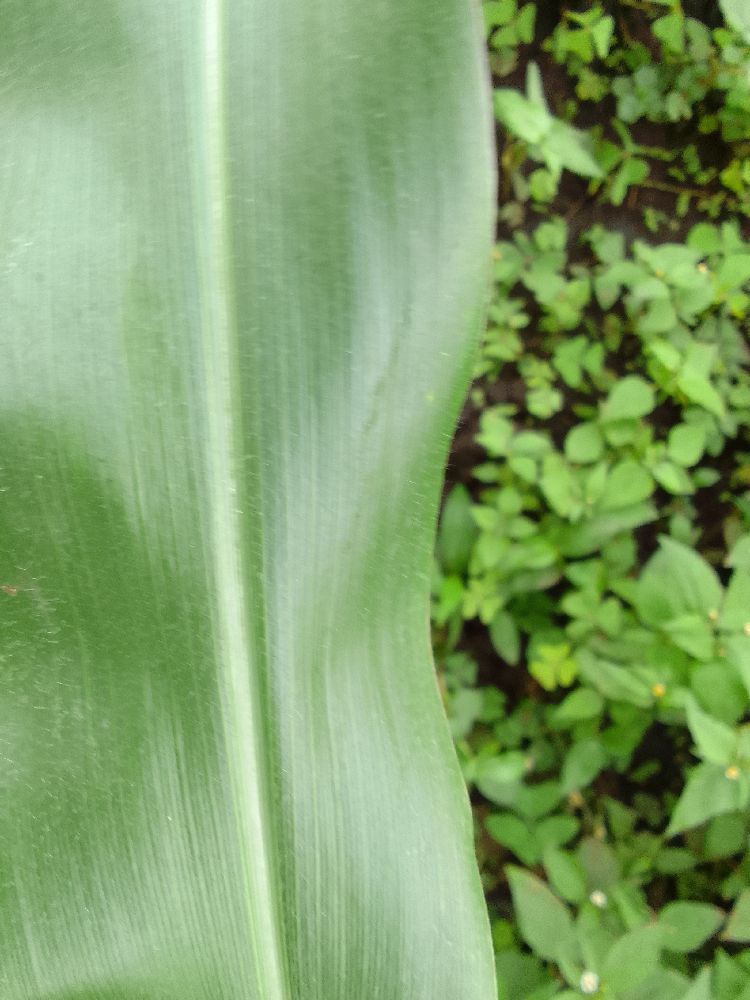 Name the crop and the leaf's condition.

maize, healthy
